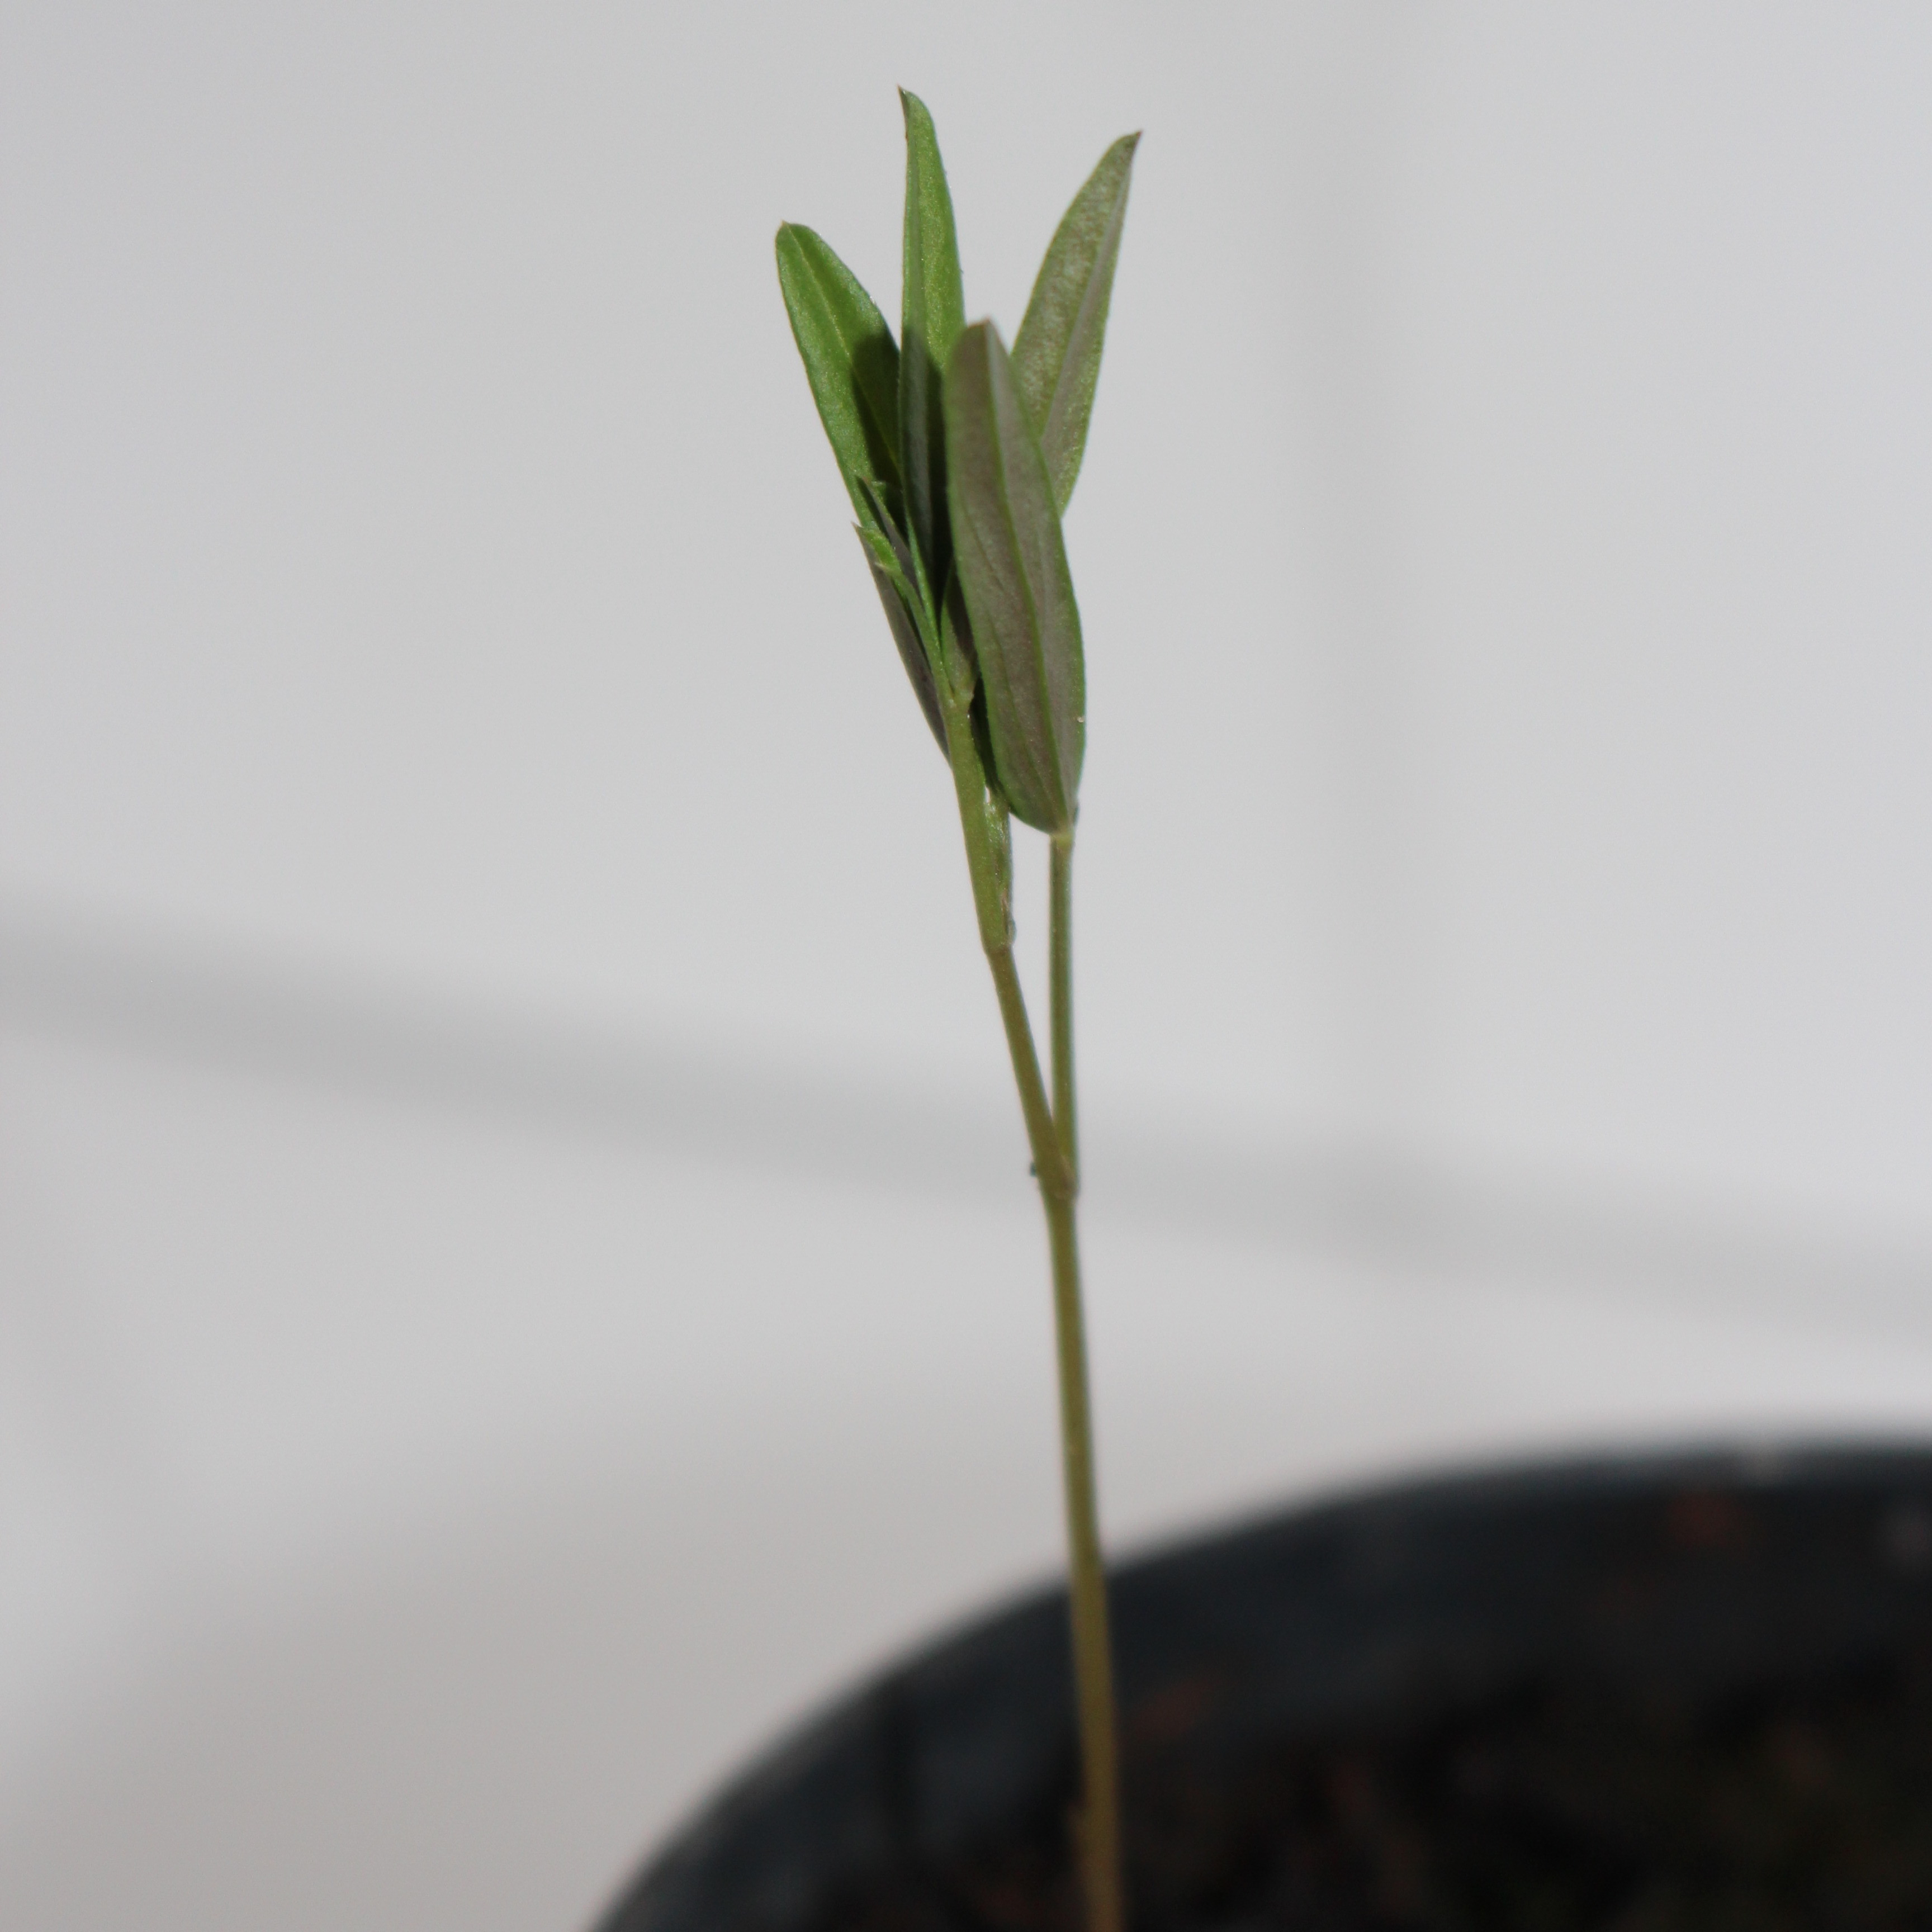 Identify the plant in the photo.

Vicia sativa
